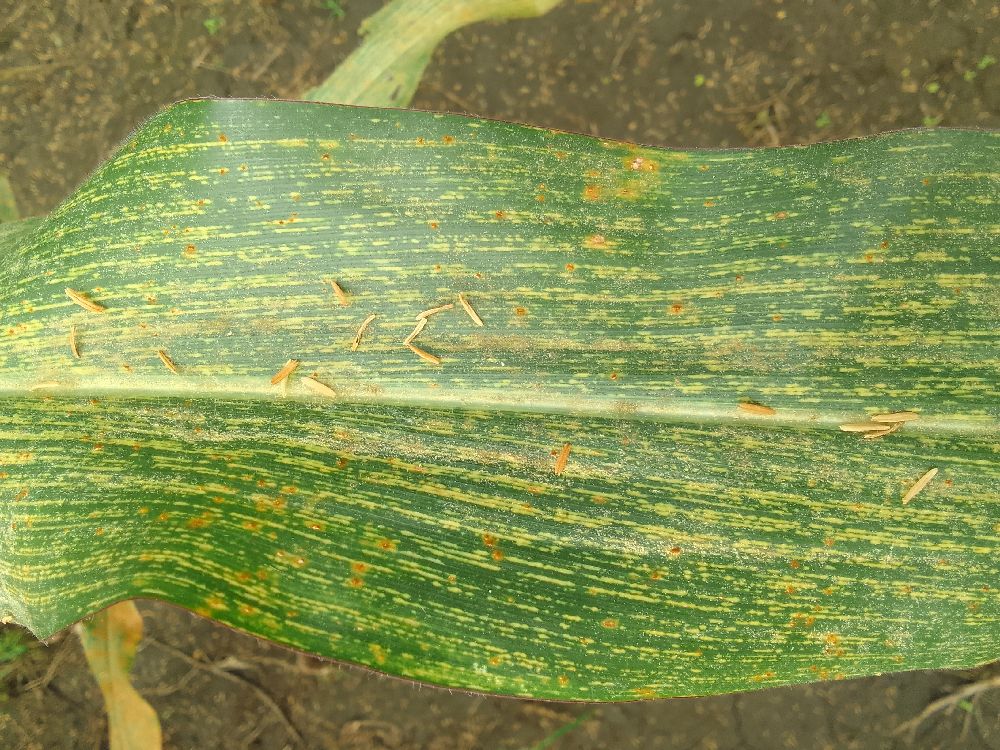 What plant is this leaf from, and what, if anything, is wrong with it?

maize, maize streak virus
